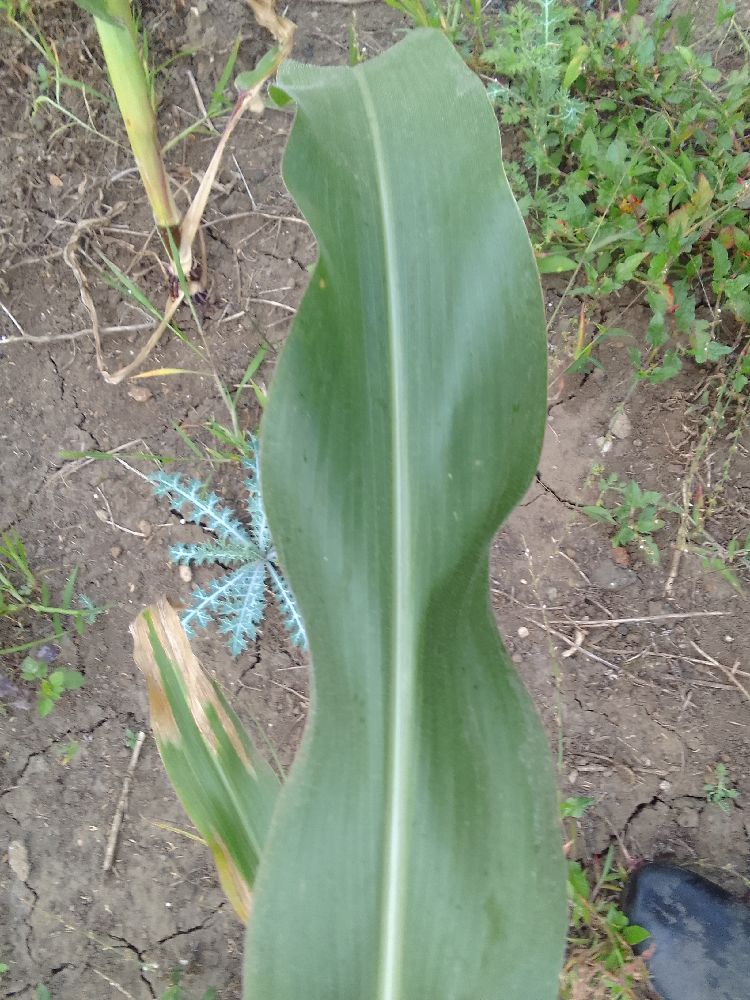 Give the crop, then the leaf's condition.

maize, healthy
